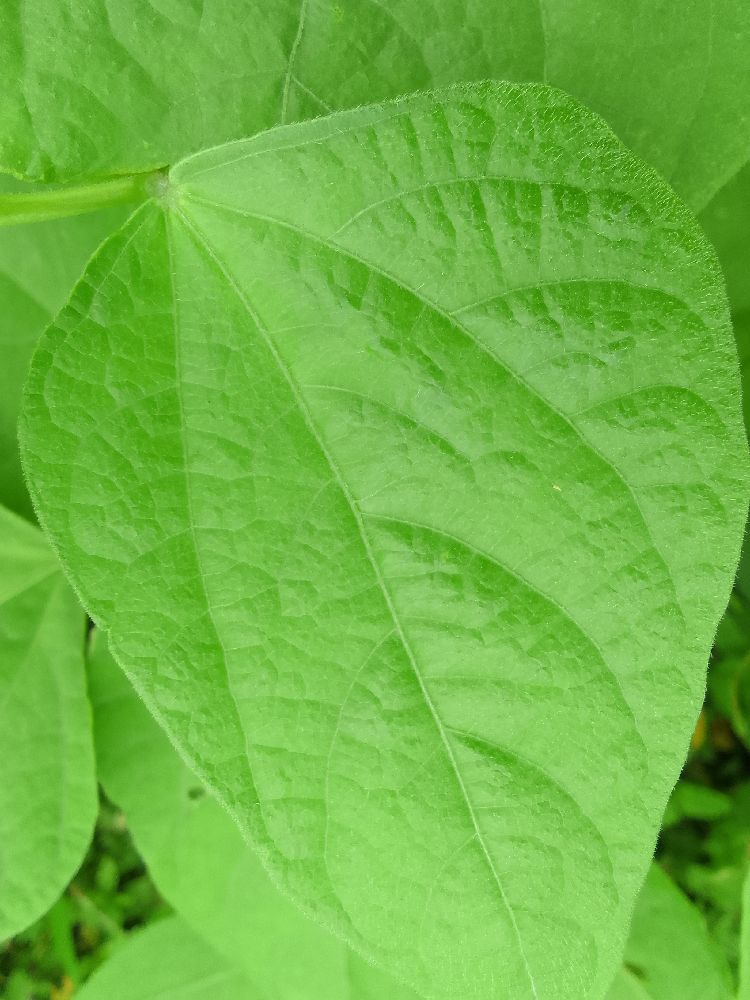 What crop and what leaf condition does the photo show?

common bean, healthy
